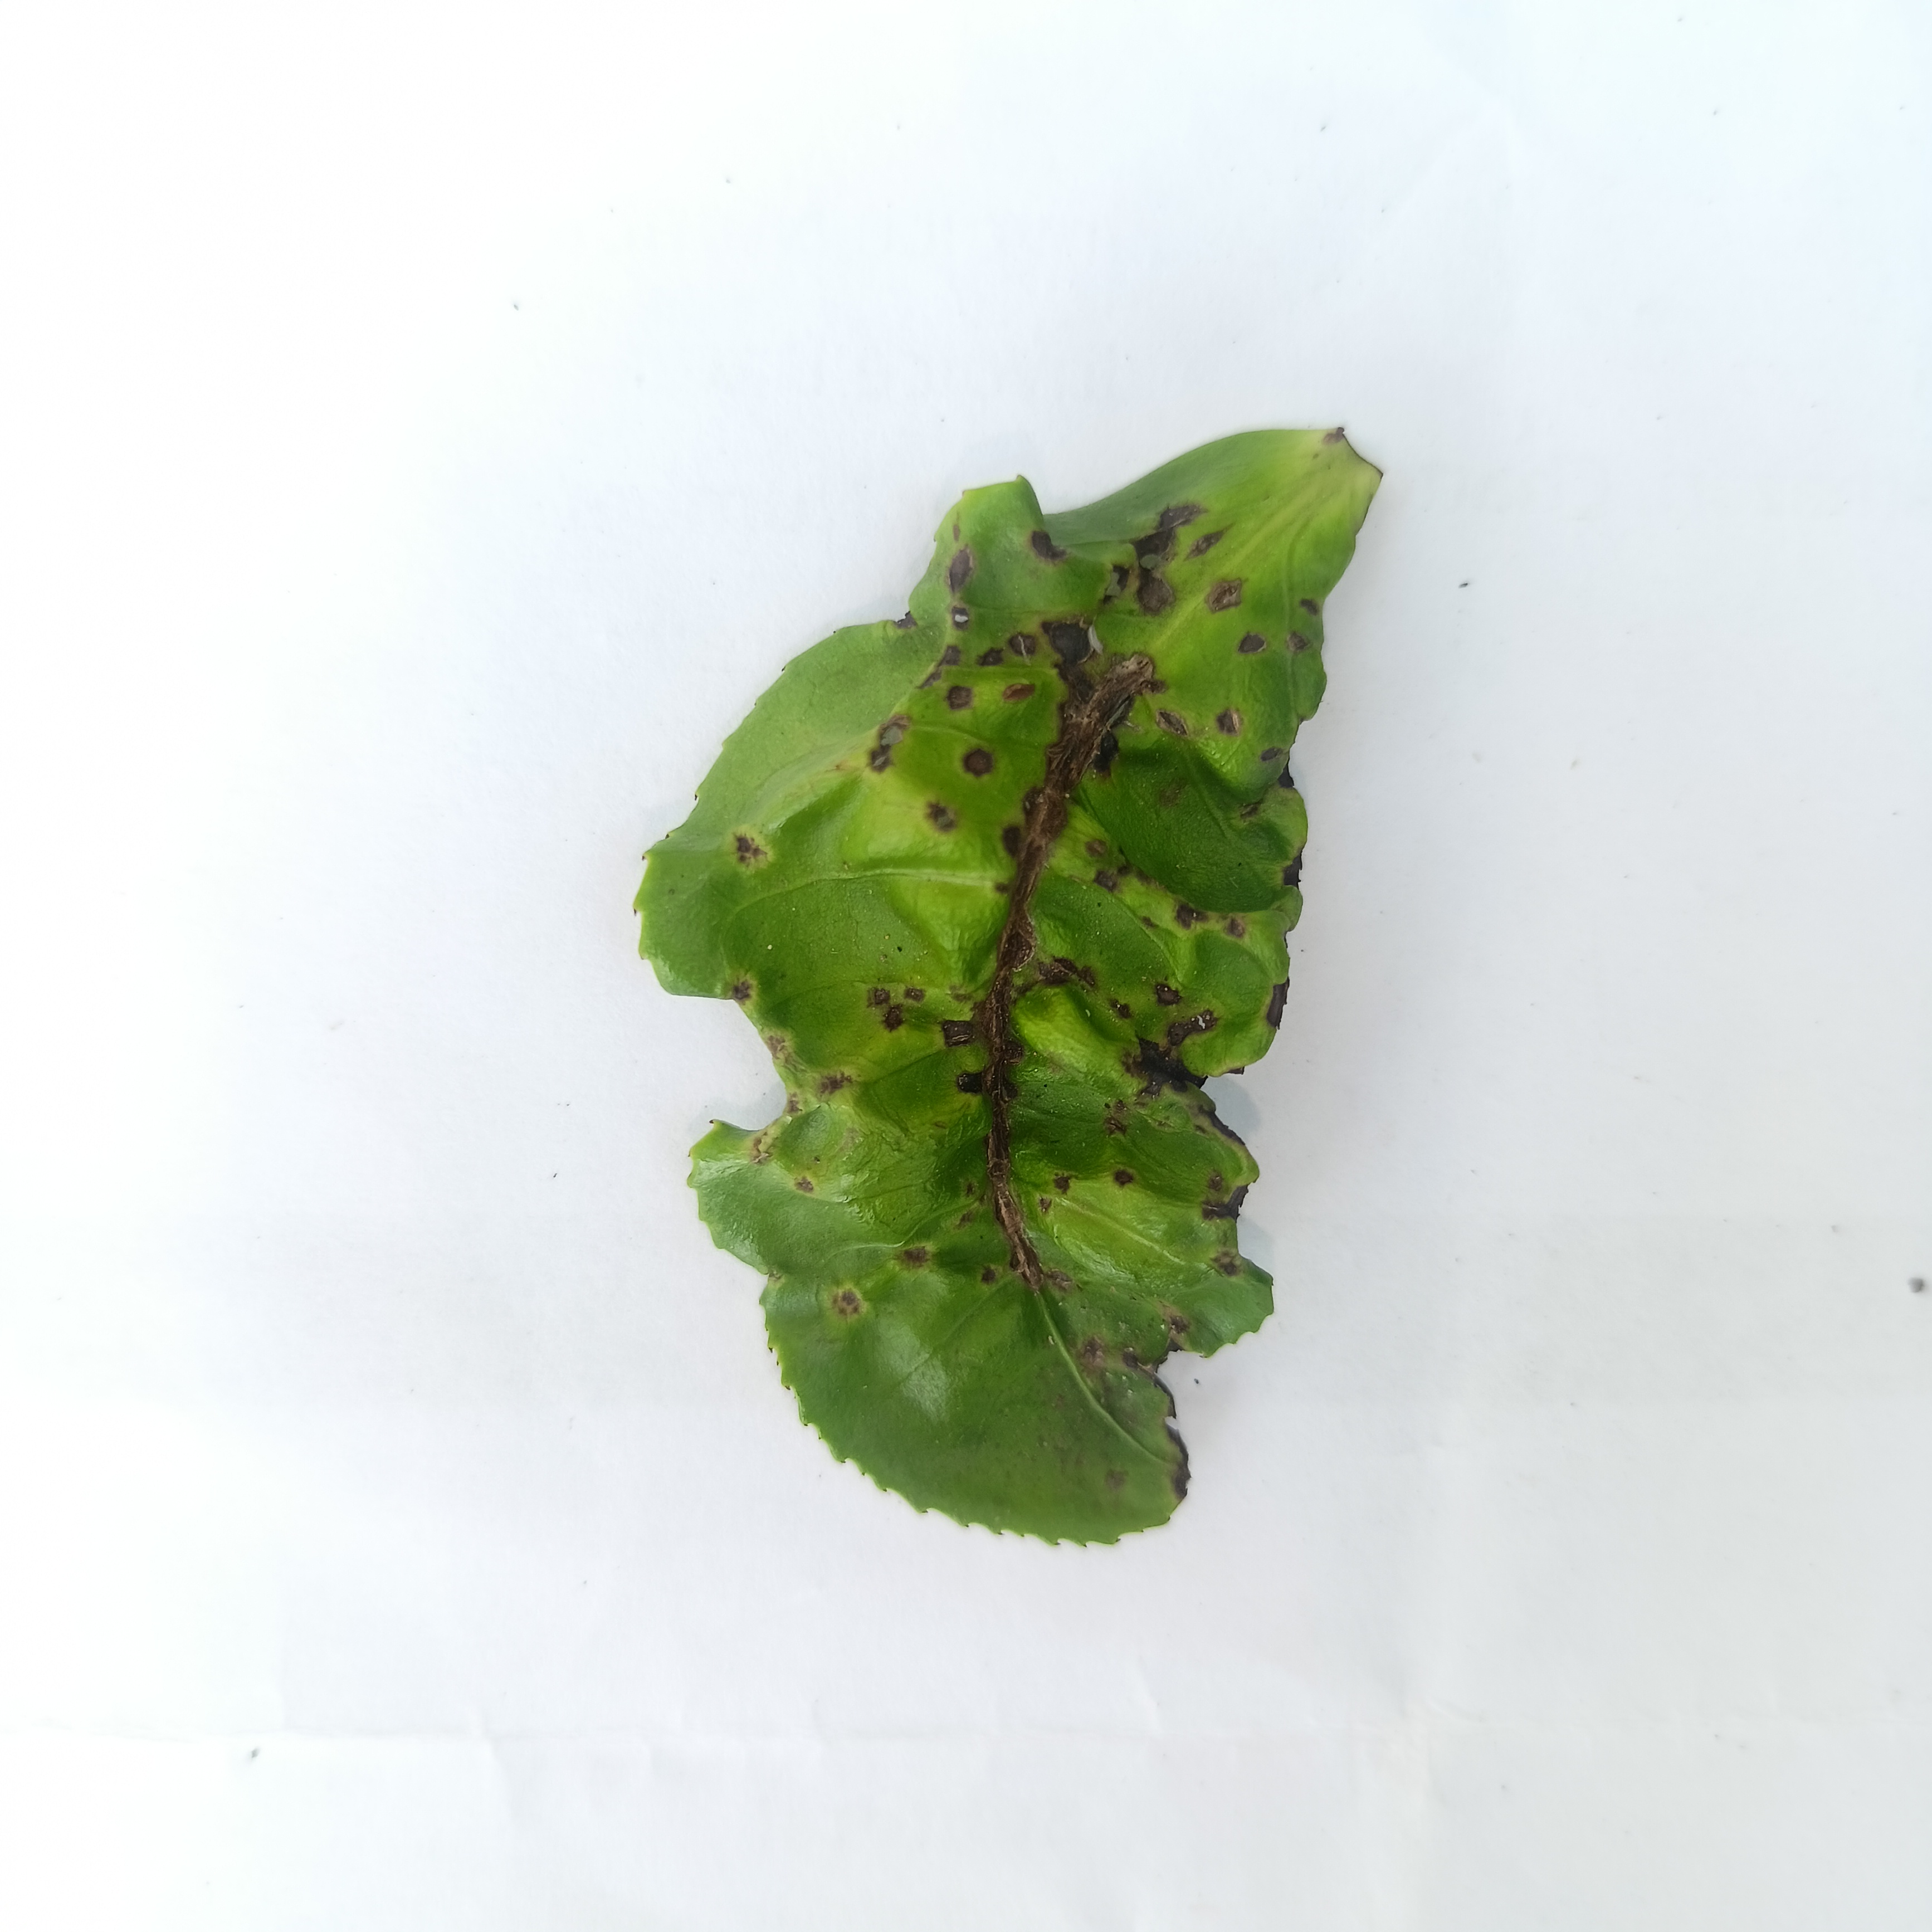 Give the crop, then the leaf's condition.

tea, helopeltis
